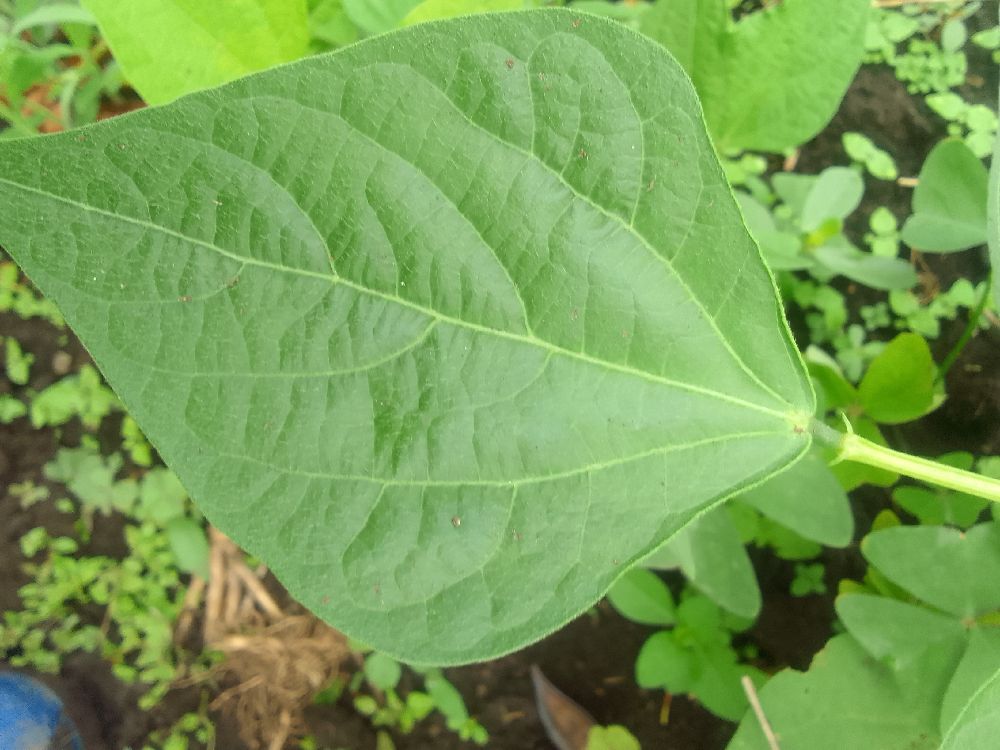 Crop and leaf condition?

common bean, healthy
